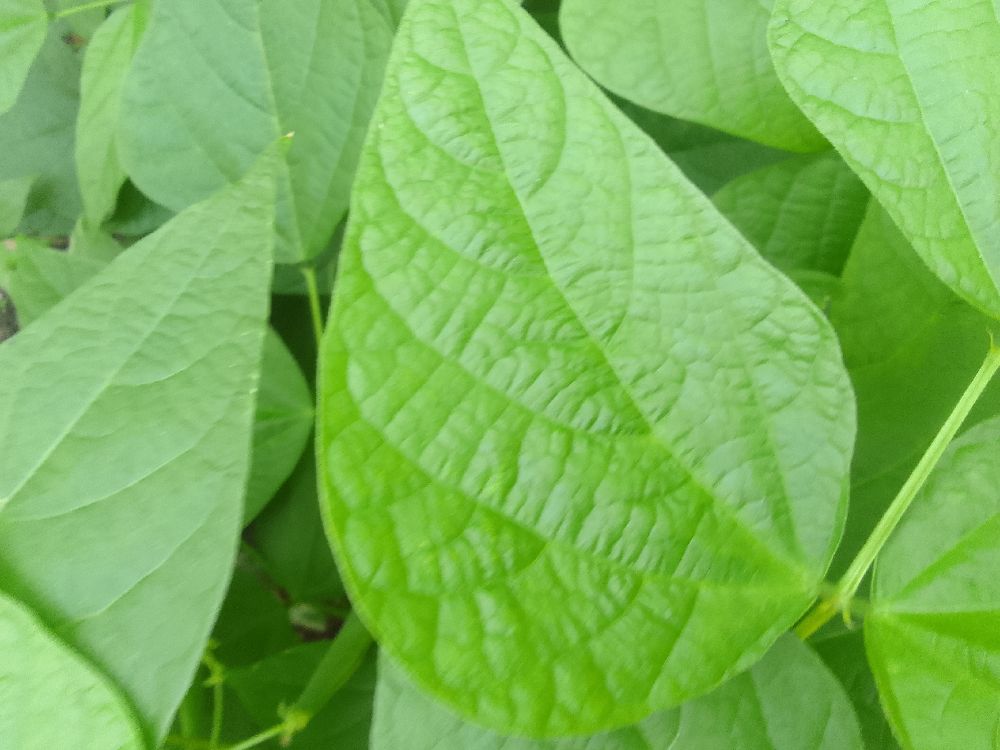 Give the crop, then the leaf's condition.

common bean, healthy
